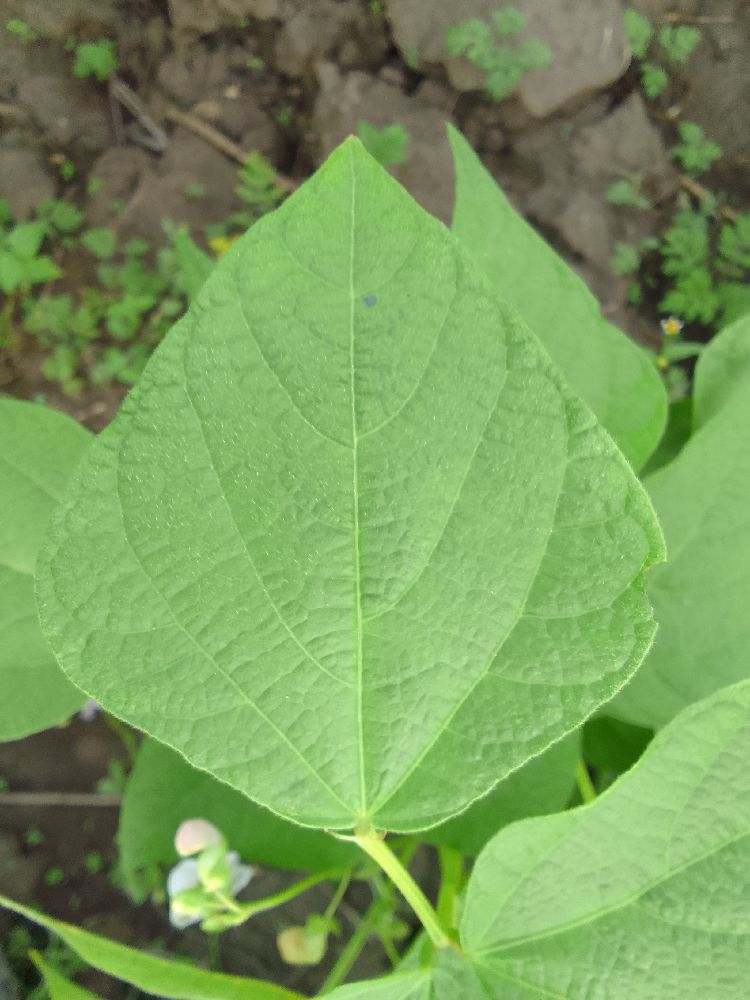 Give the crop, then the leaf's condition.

common bean, healthy
